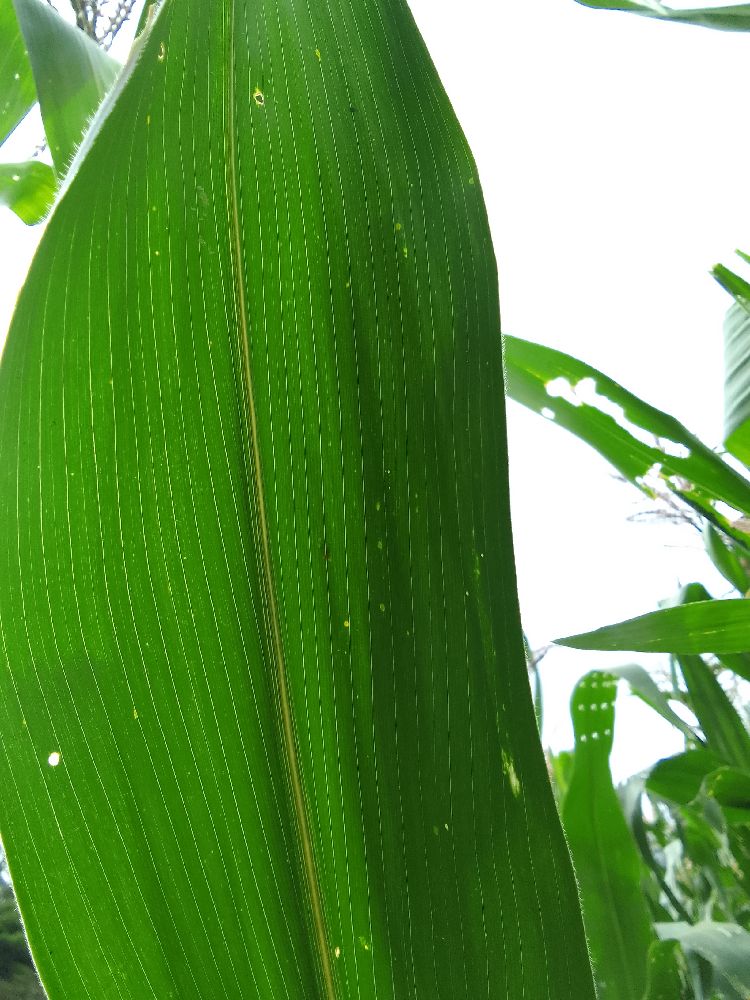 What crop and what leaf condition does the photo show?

maize, healthy
